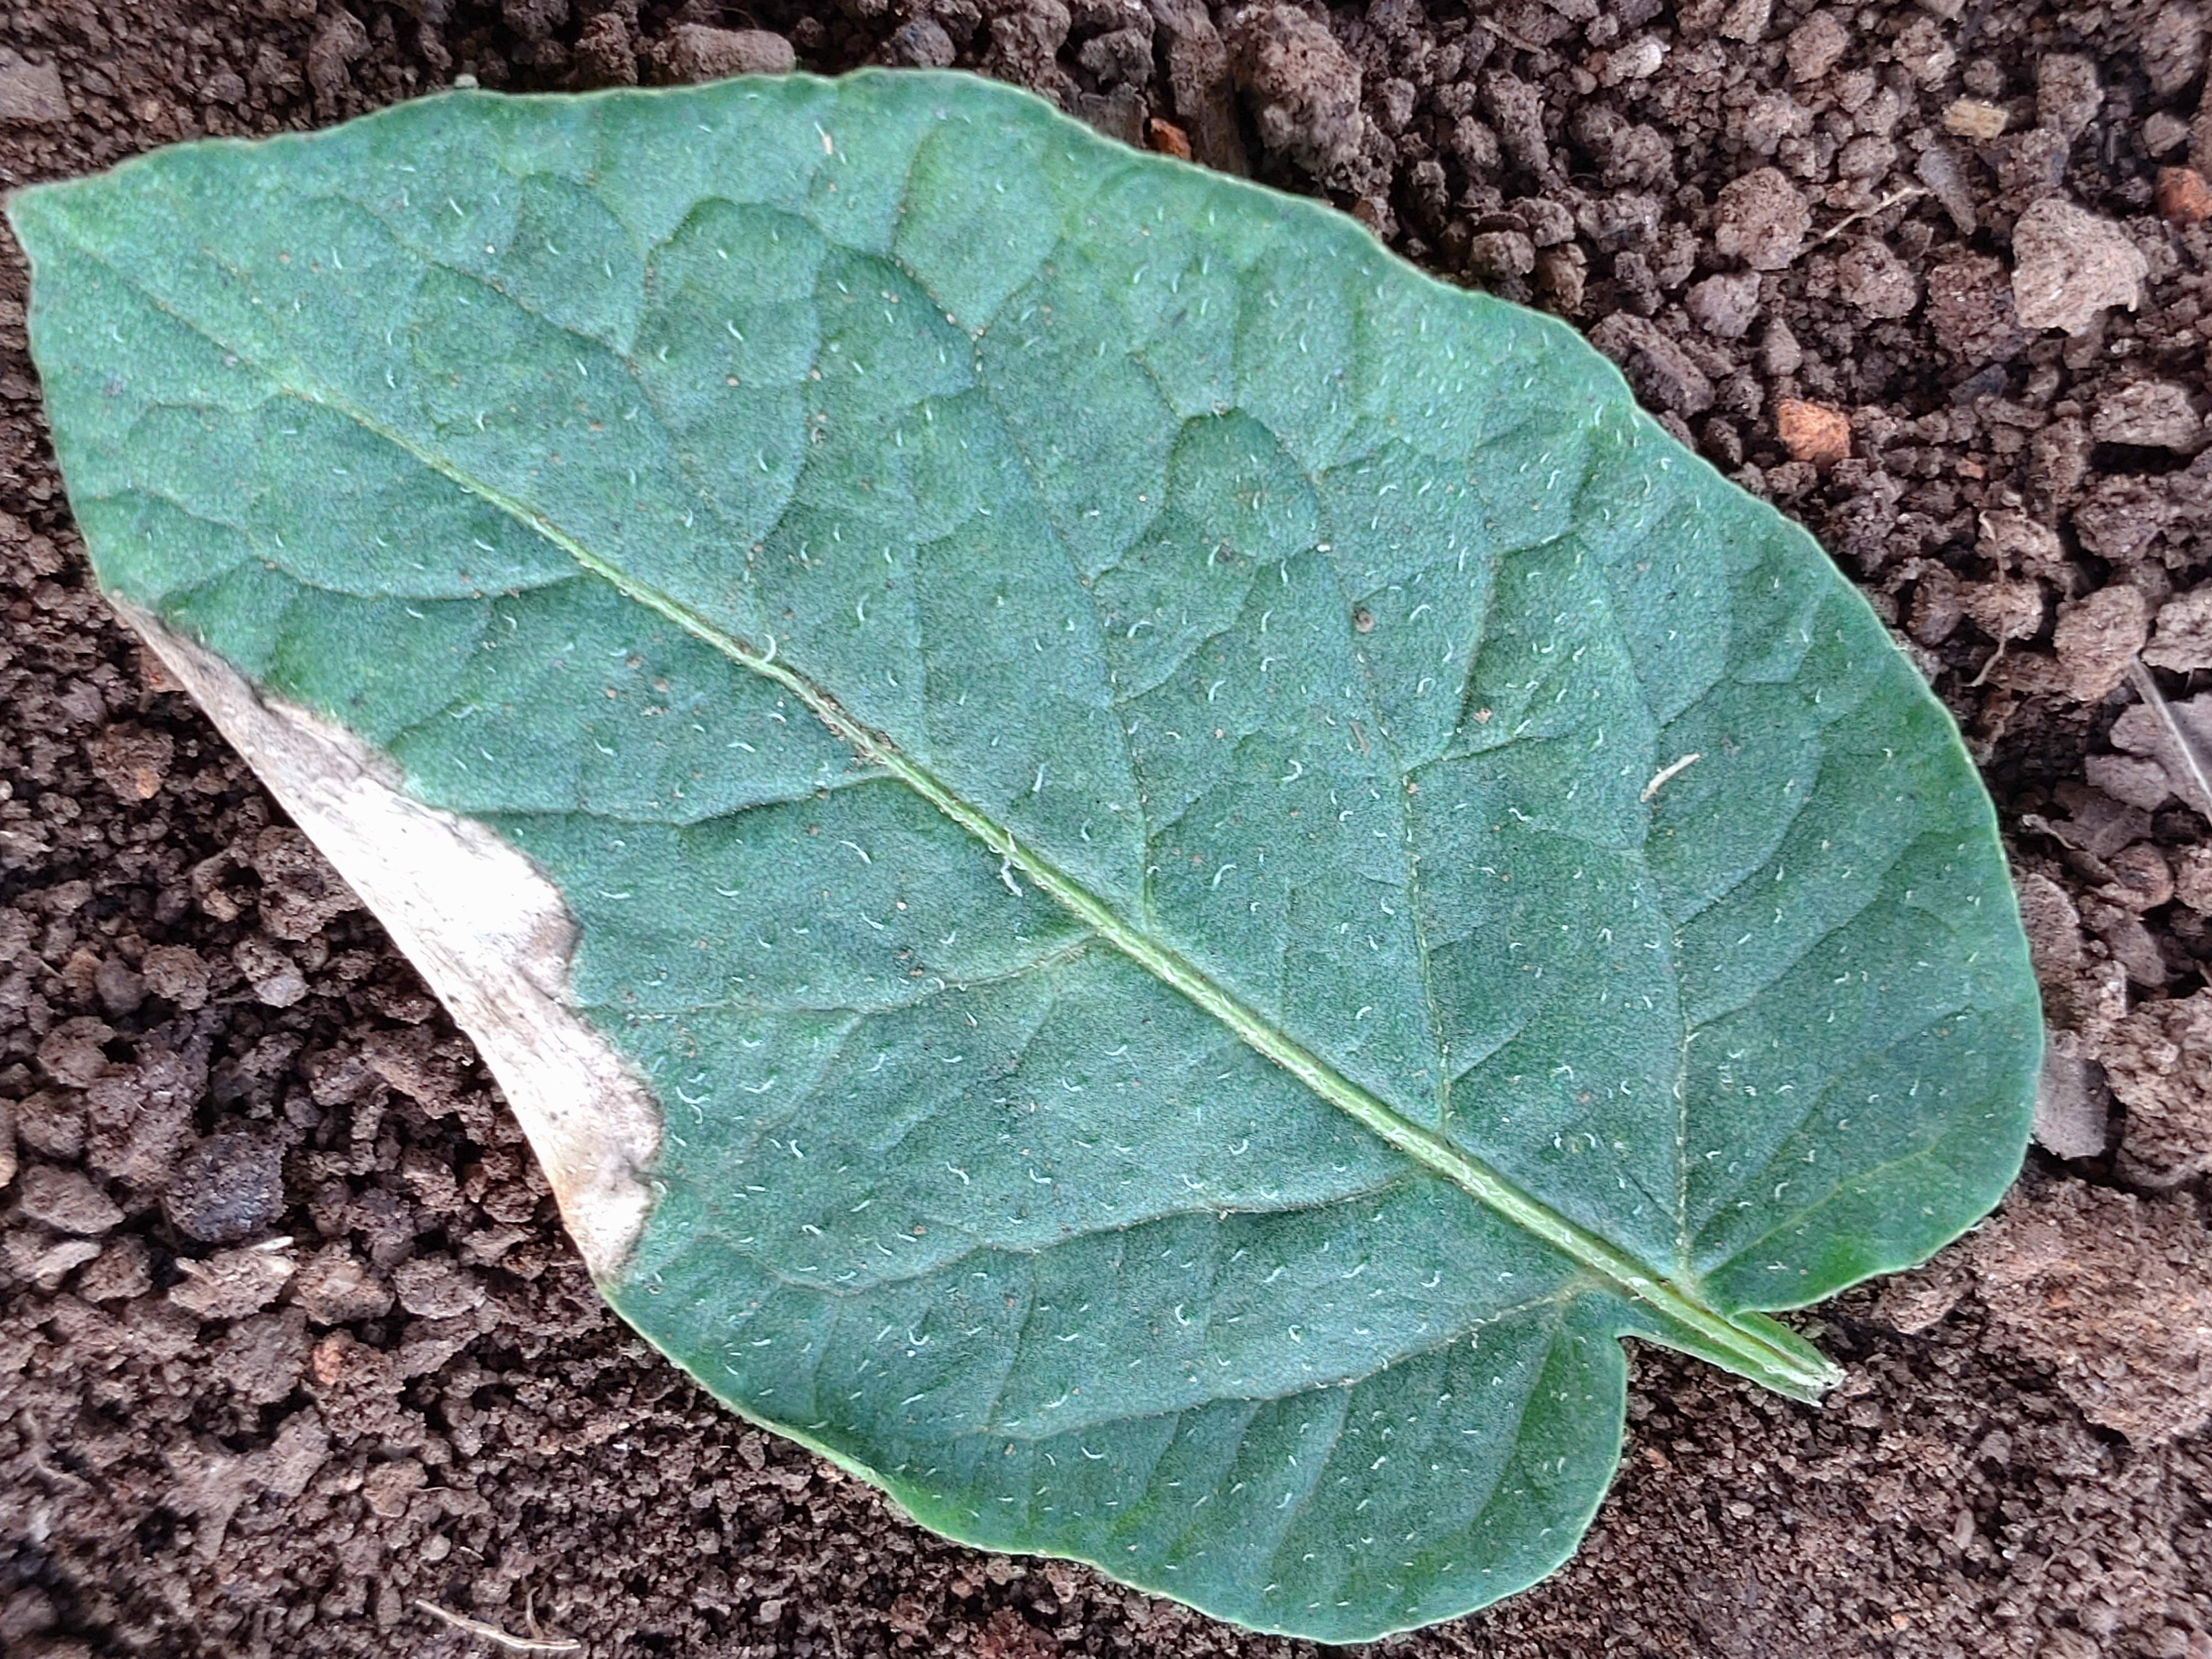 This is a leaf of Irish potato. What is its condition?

early blight
